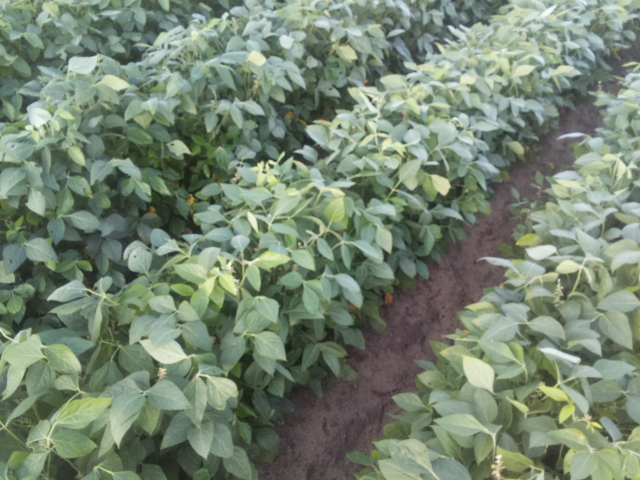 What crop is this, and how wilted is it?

soybean, leaves with no wilting
